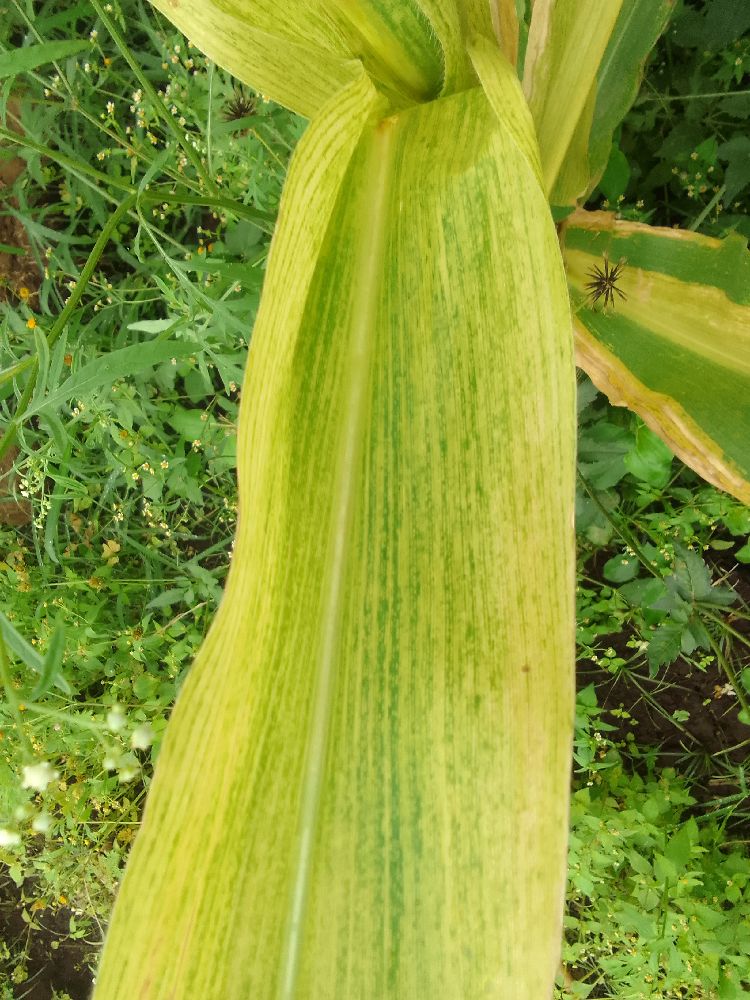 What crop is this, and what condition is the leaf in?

maize, maize lethal necrosis
